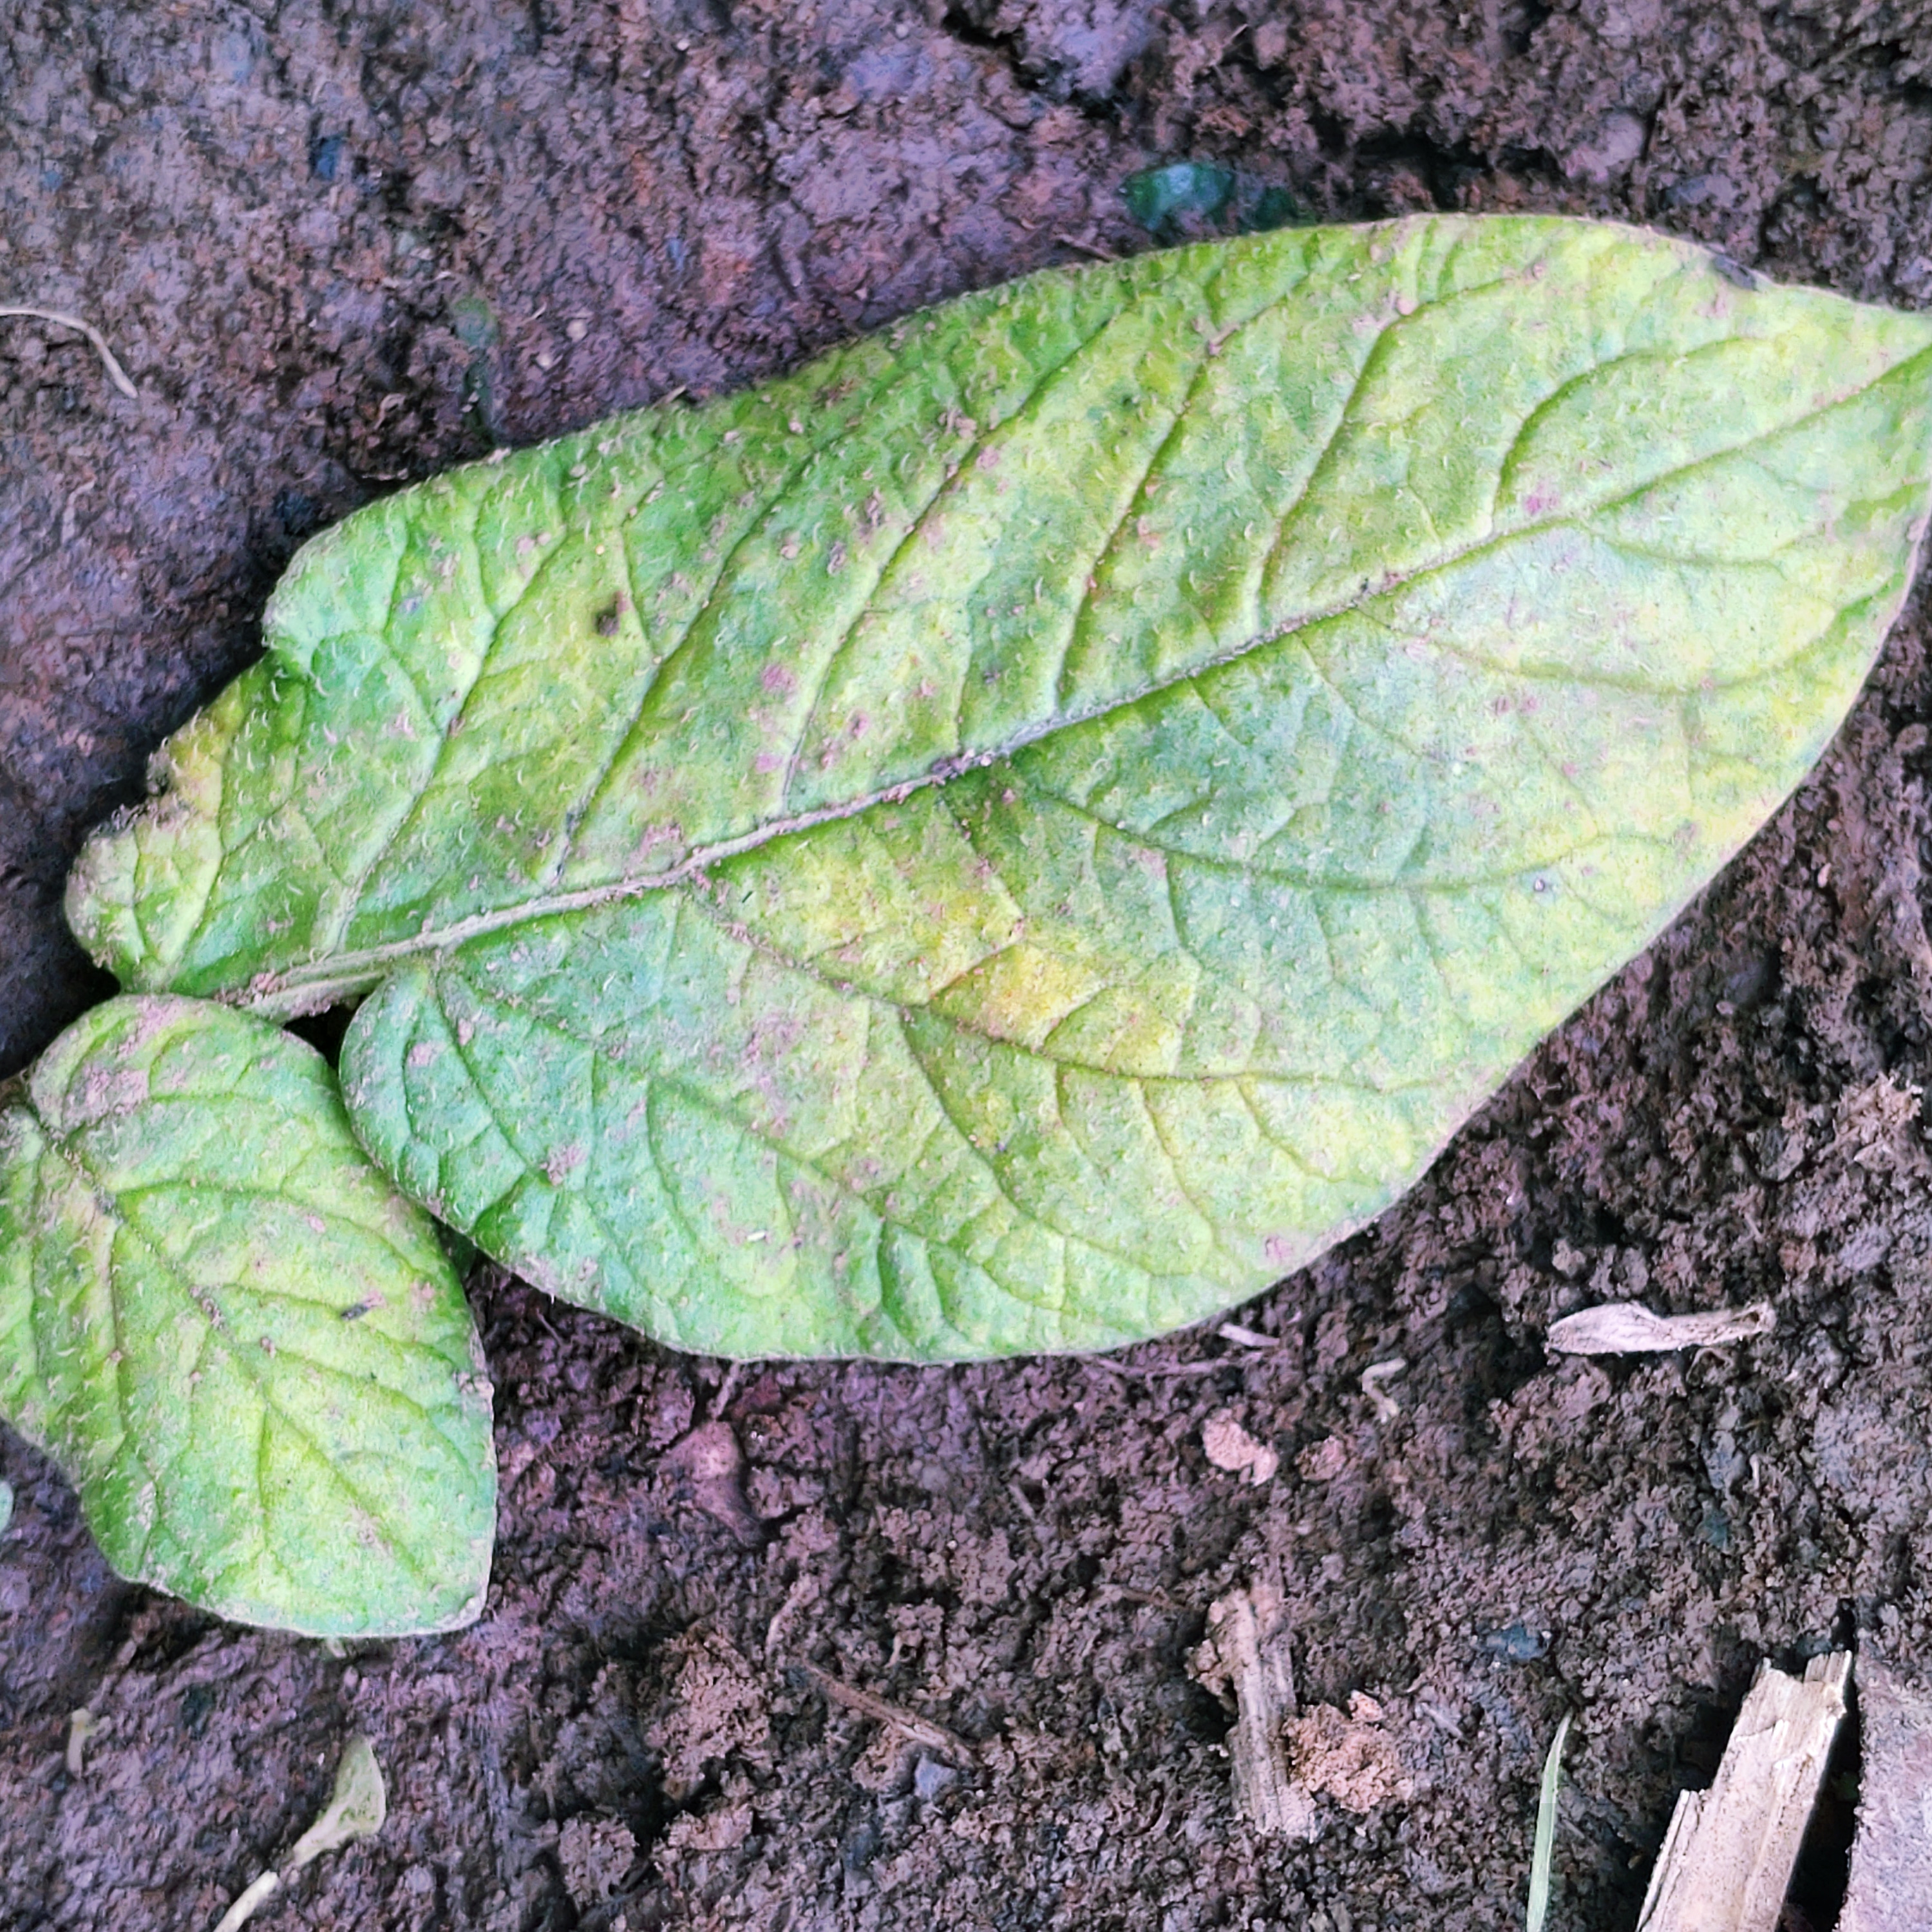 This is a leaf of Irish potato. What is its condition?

late blight
